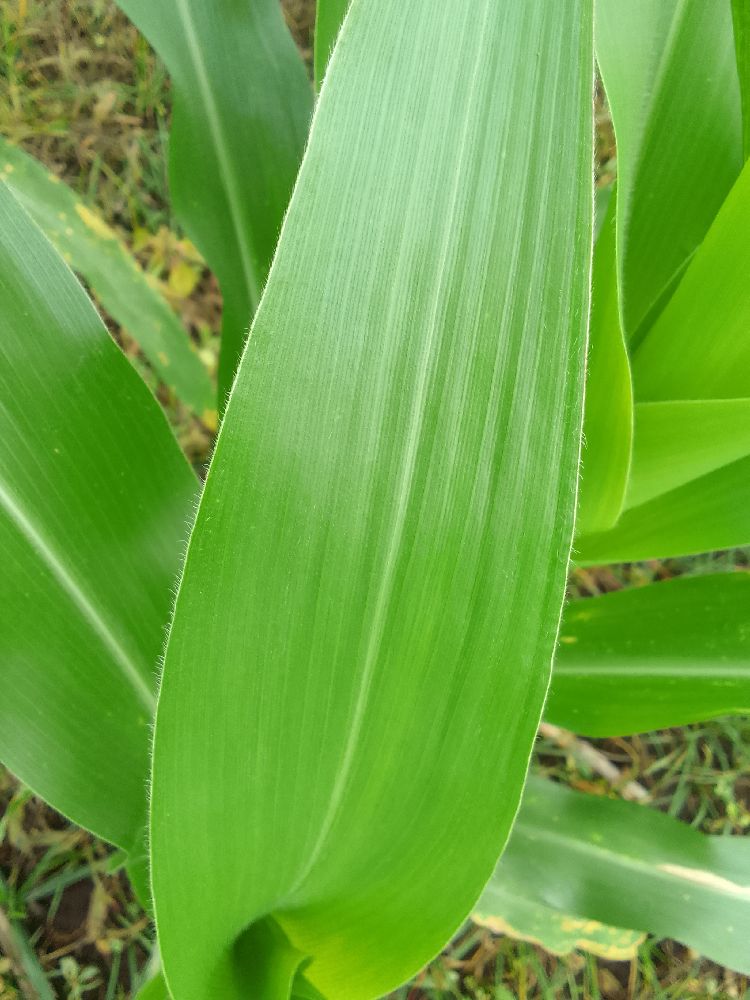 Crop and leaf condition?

maize, healthy
